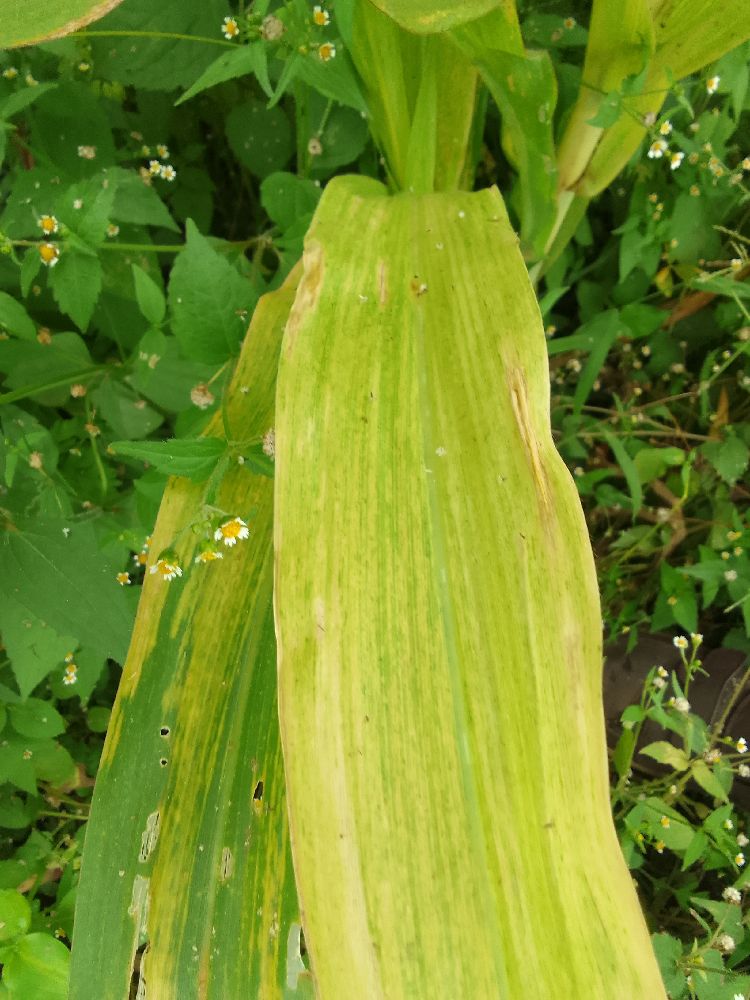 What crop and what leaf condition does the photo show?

maize, maize lethal necrosis
